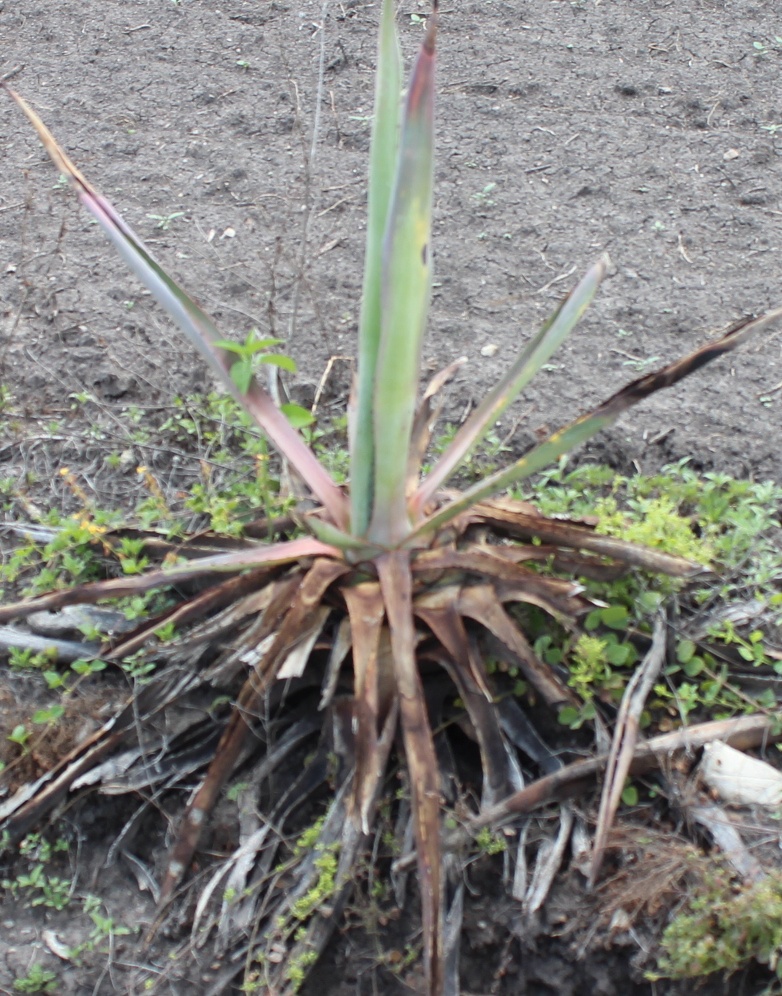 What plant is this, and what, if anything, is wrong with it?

agave, sick
